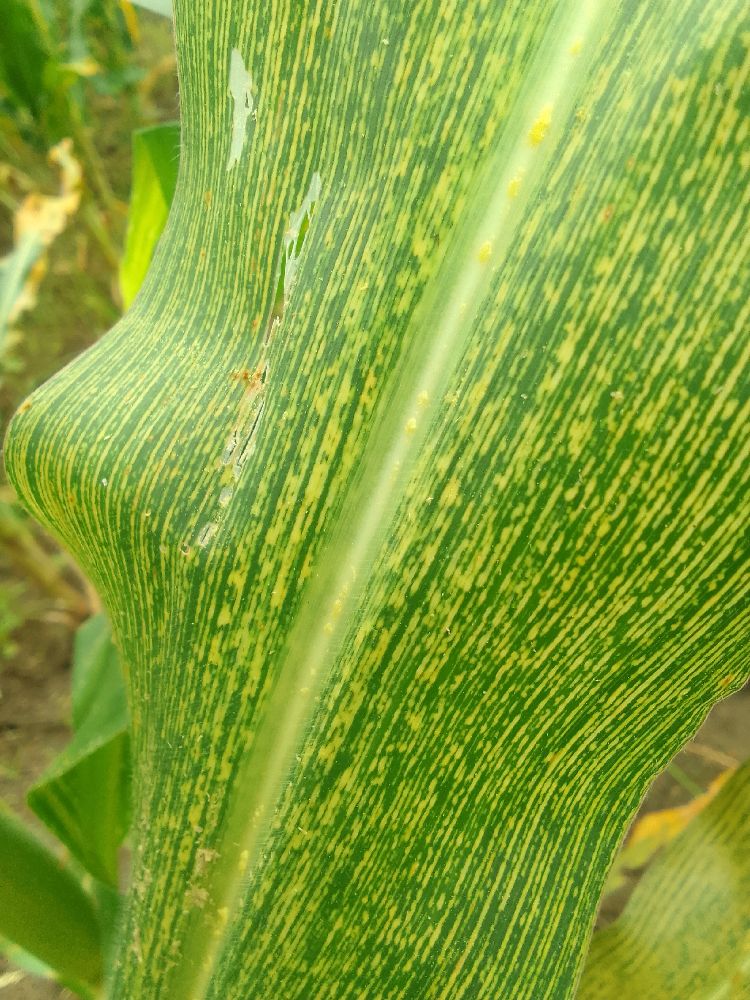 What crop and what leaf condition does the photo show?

maize, maize streak virus
